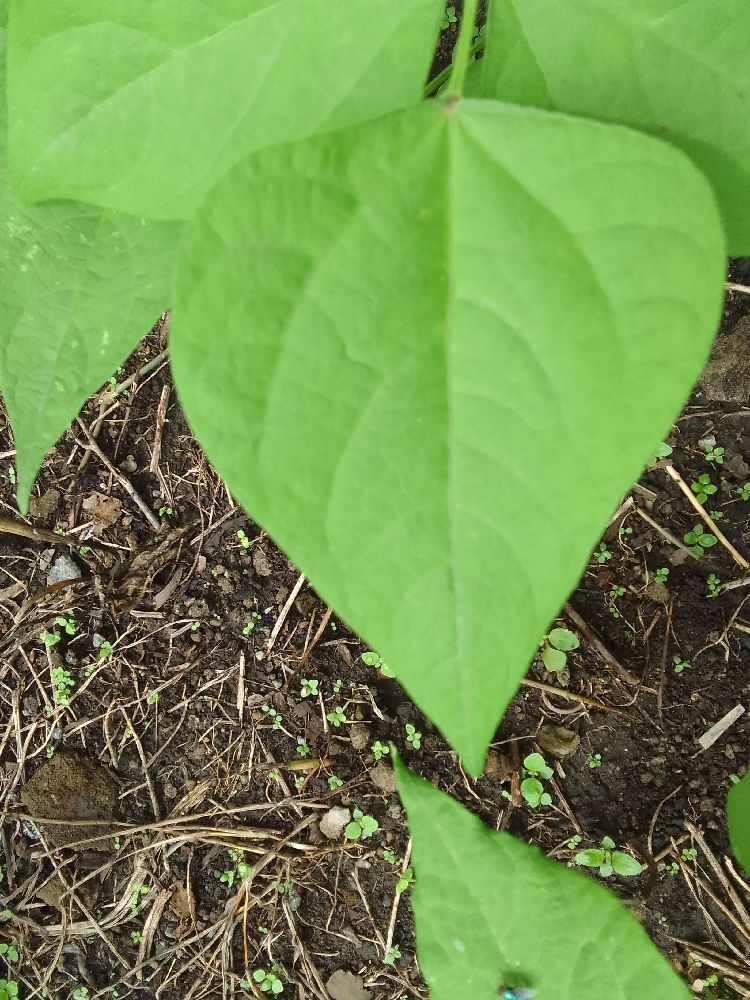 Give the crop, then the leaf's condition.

common bean, healthy
